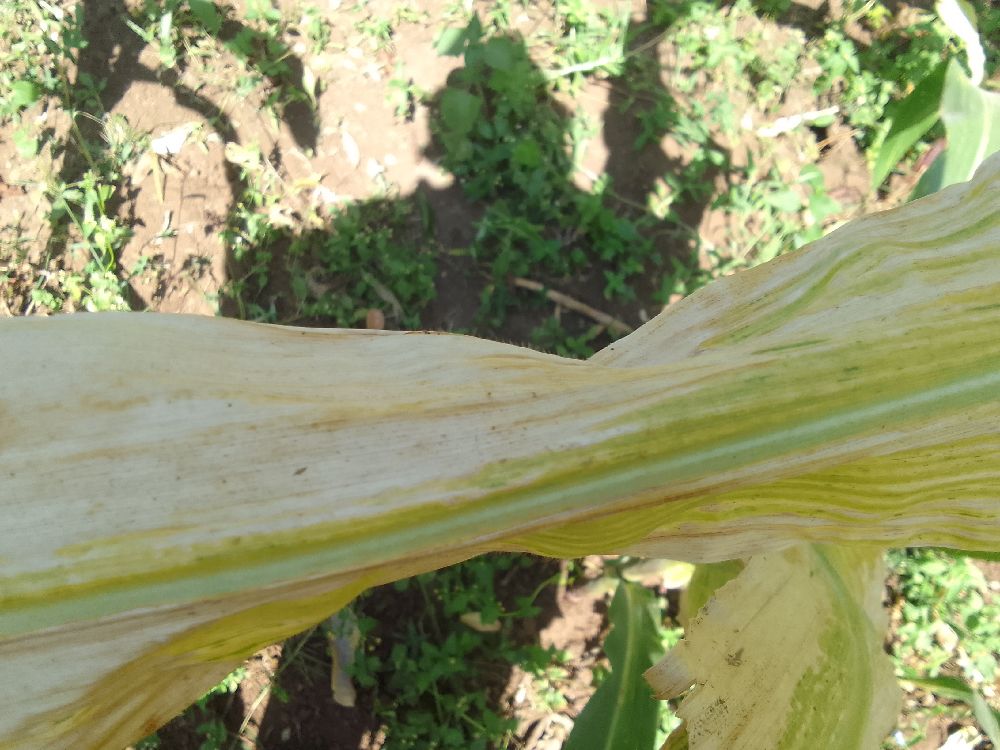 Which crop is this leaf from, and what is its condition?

maize, maize lethal necrosis
